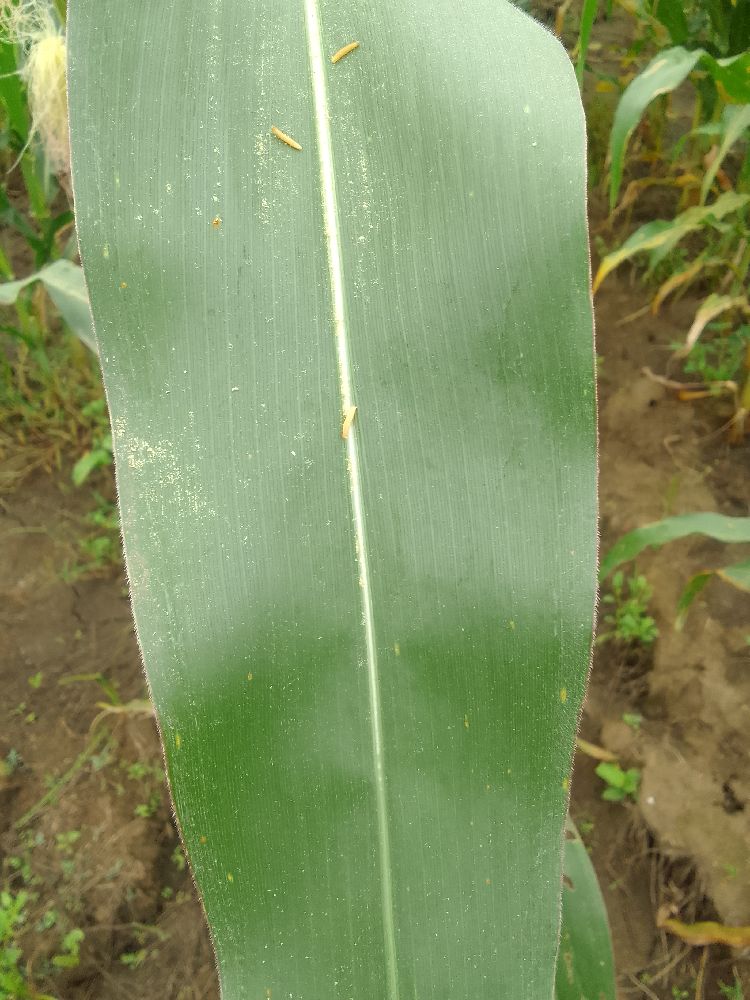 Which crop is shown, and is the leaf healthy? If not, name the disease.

maize, healthy
